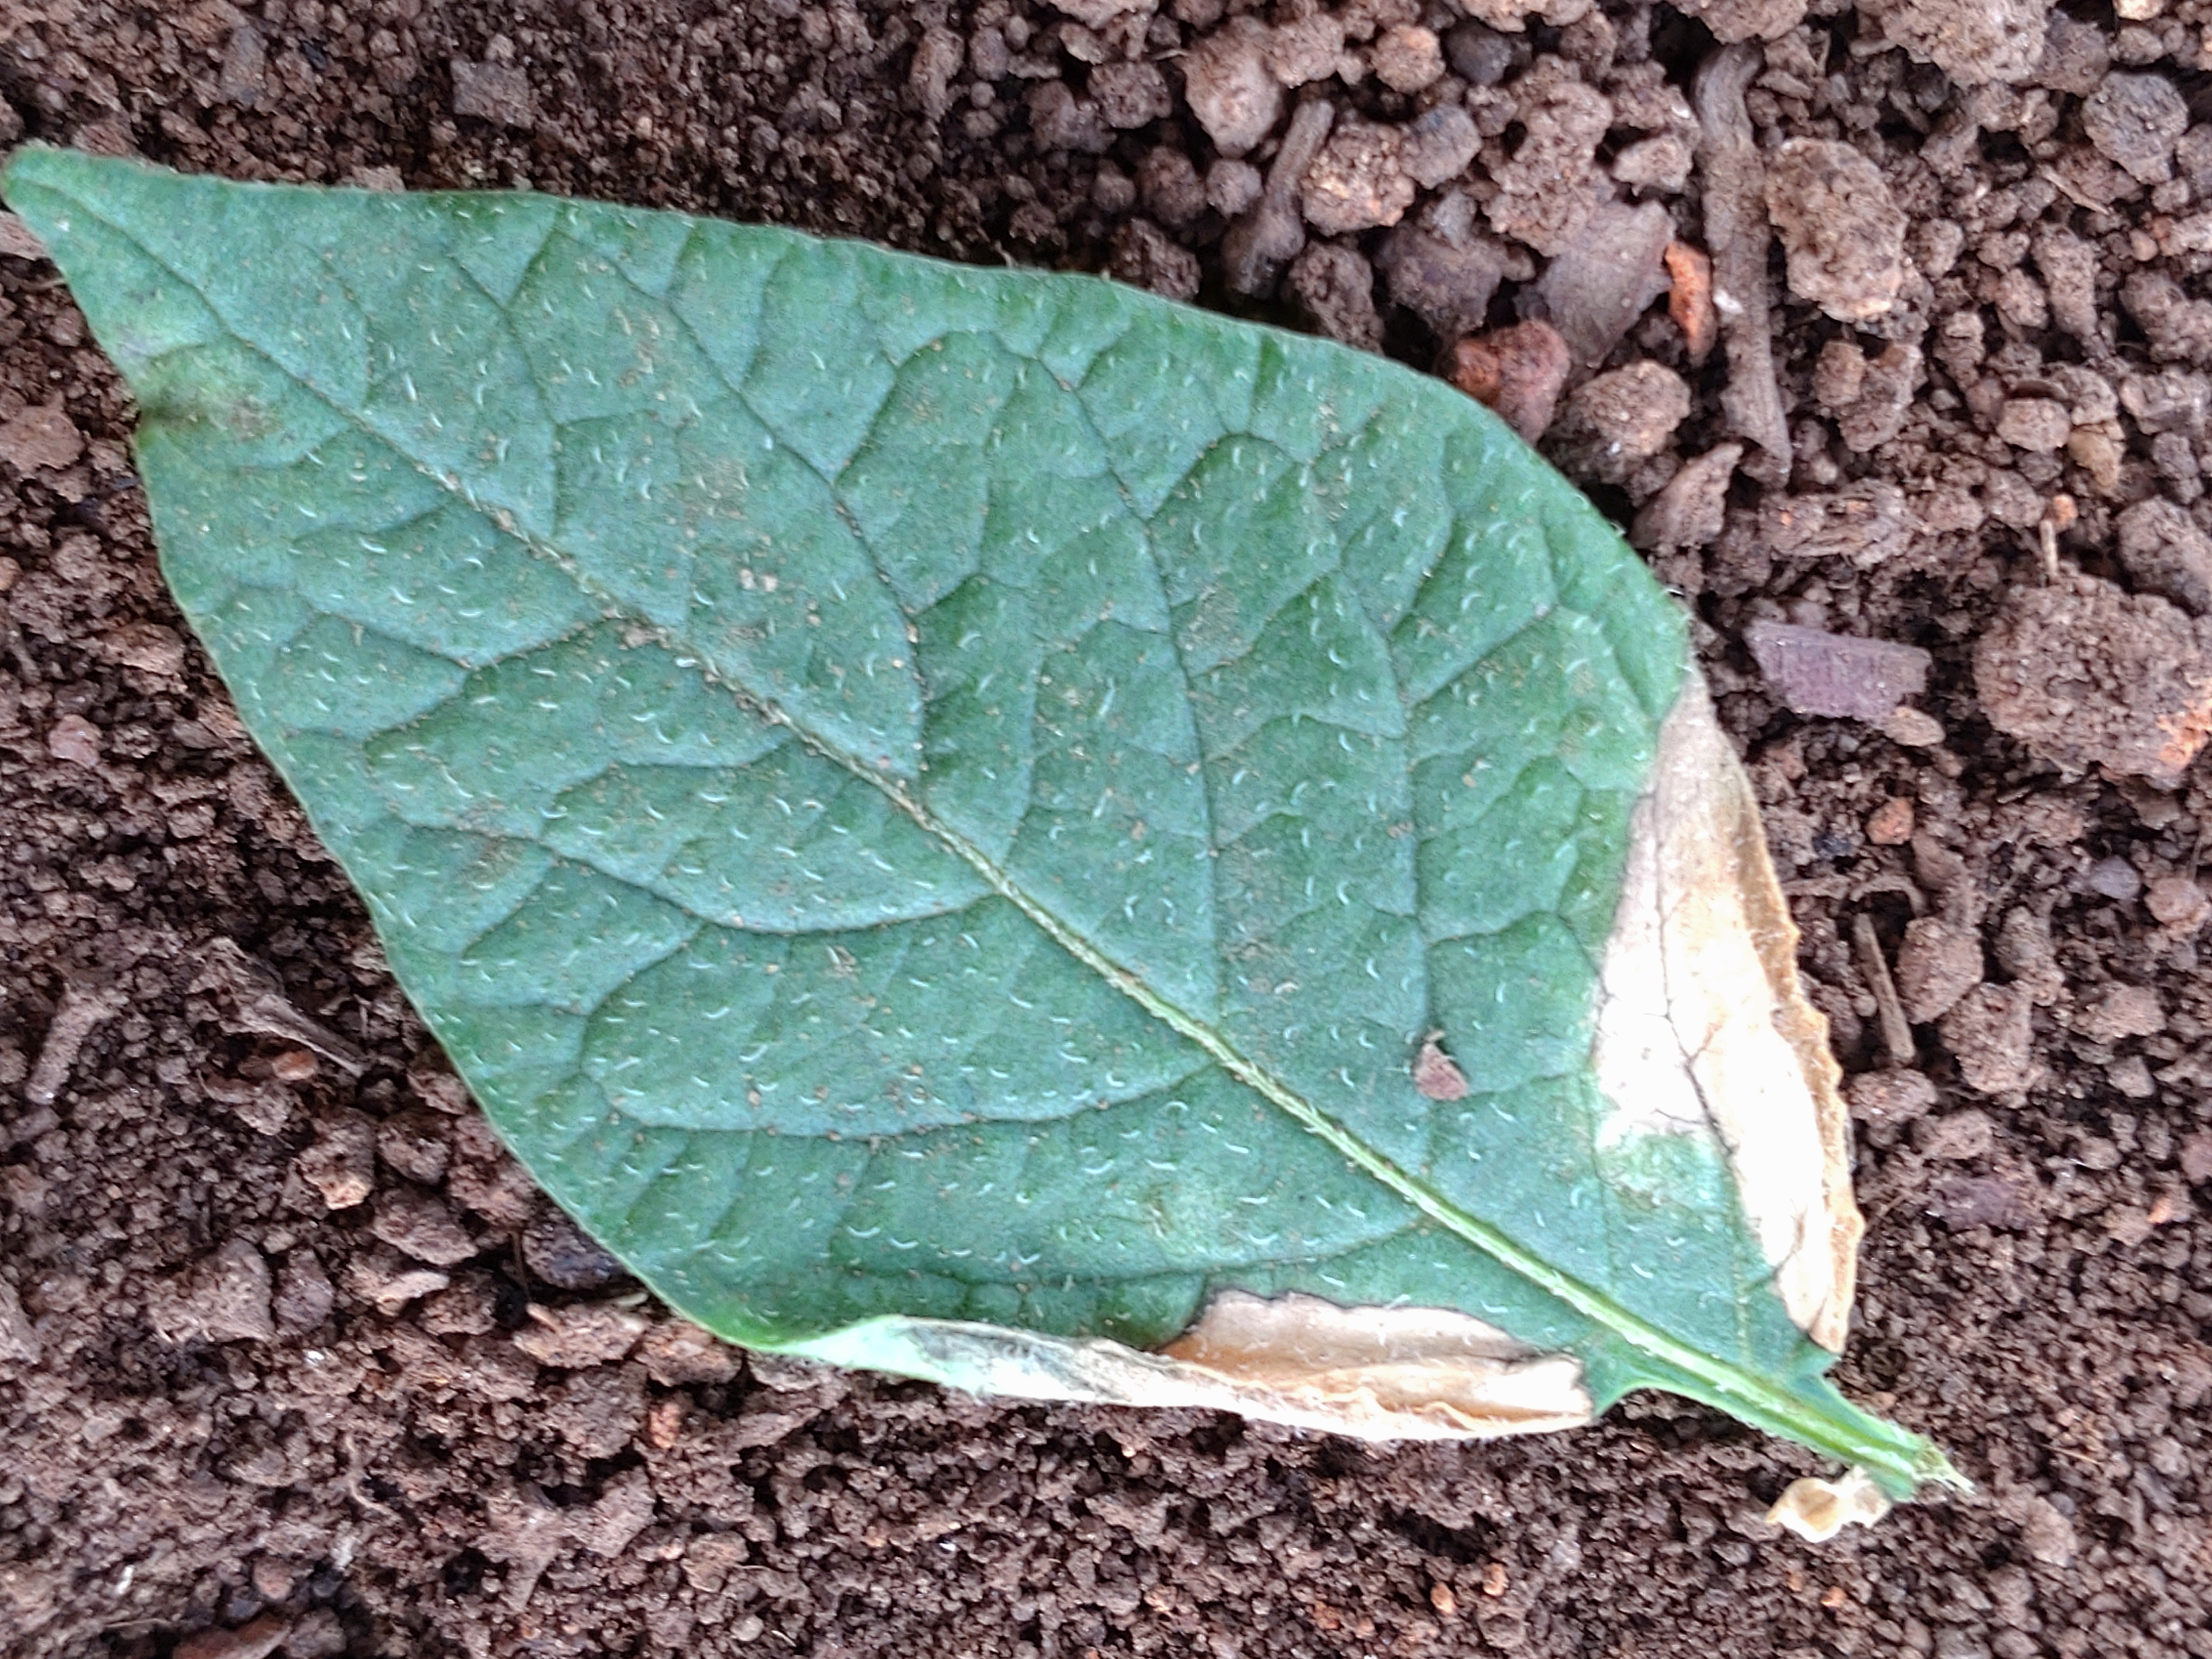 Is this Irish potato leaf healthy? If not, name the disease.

early blight
